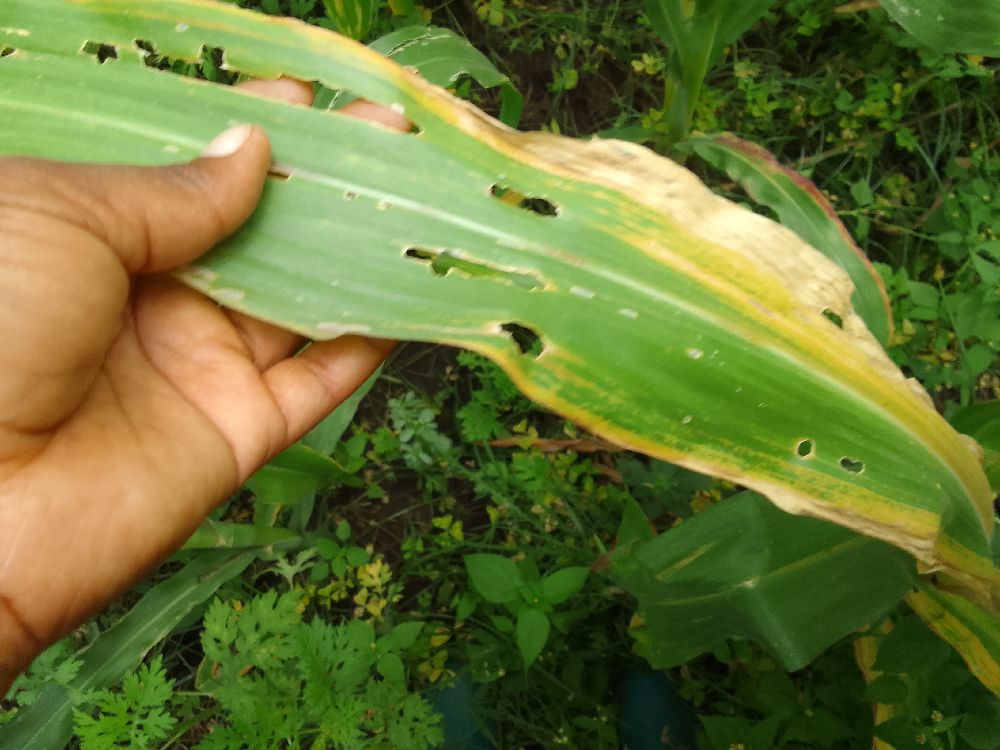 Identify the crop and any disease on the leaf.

maize, maize lethal necrosis
